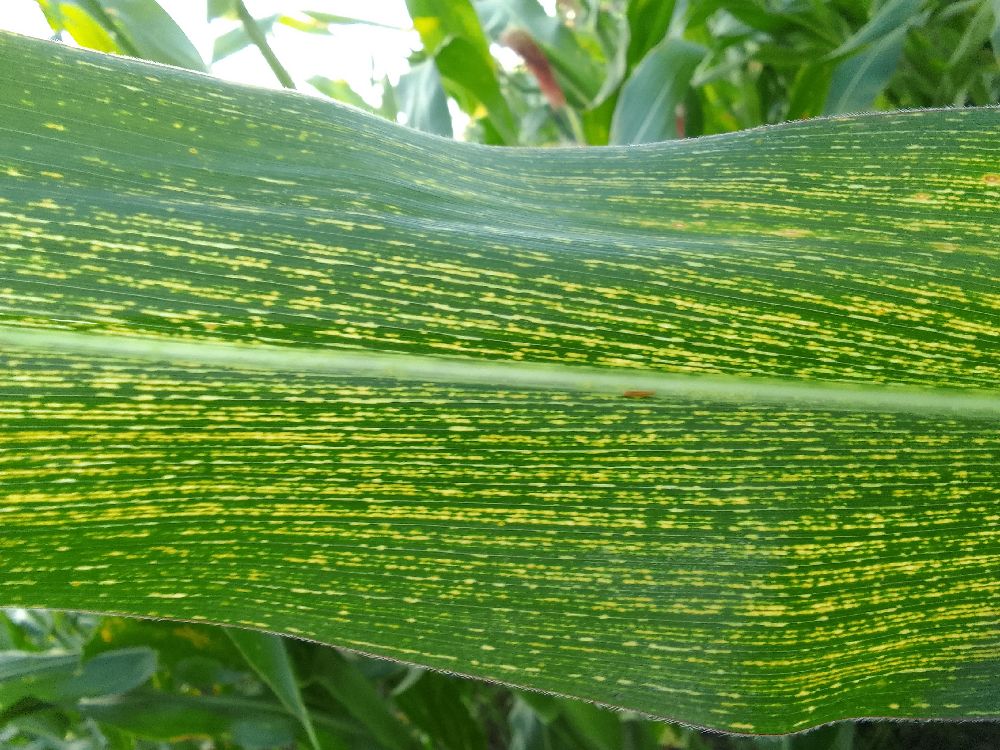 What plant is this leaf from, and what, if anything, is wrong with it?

maize, maize streak virus
